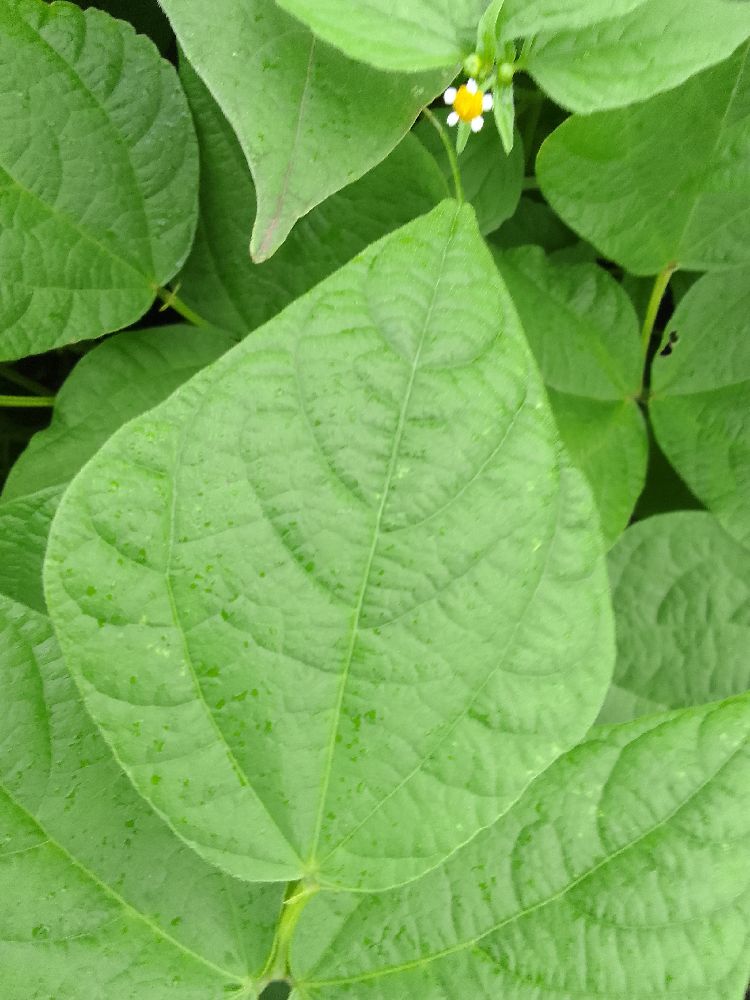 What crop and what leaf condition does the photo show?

common bean, healthy
